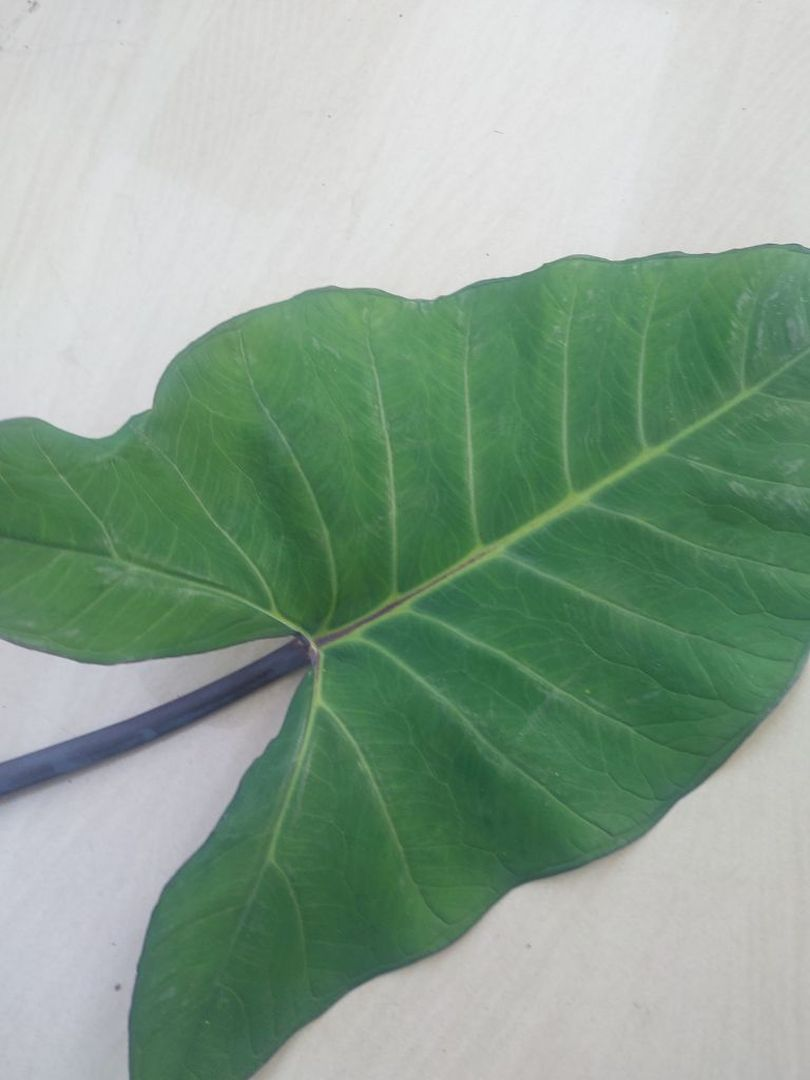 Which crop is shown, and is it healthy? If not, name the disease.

taro, healthy
